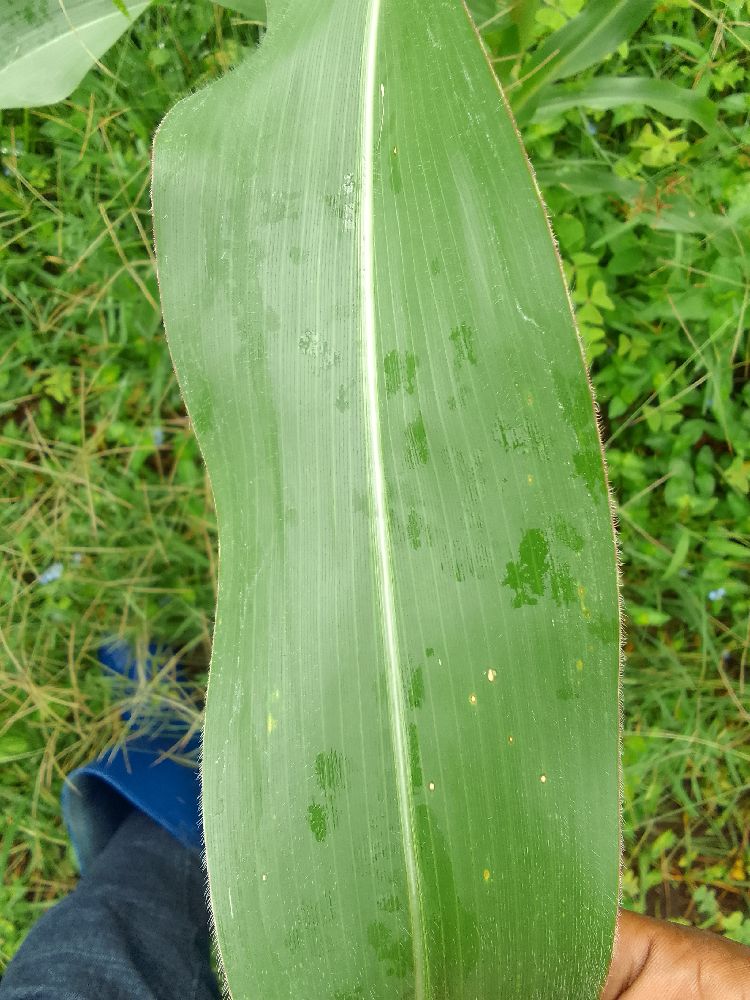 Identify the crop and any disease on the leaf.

maize, healthy
